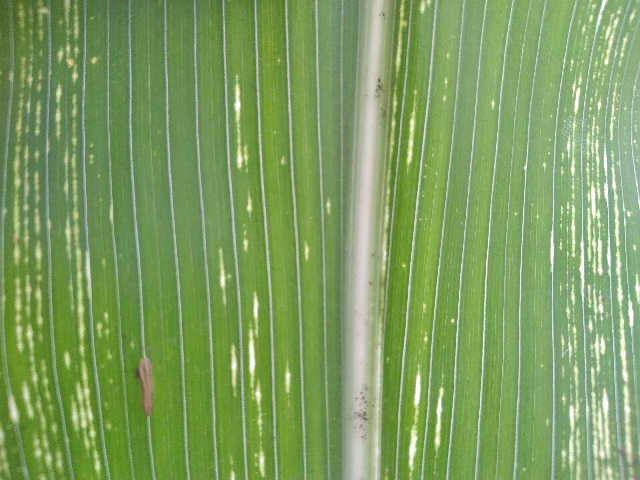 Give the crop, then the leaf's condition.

maize, maize streak virus
